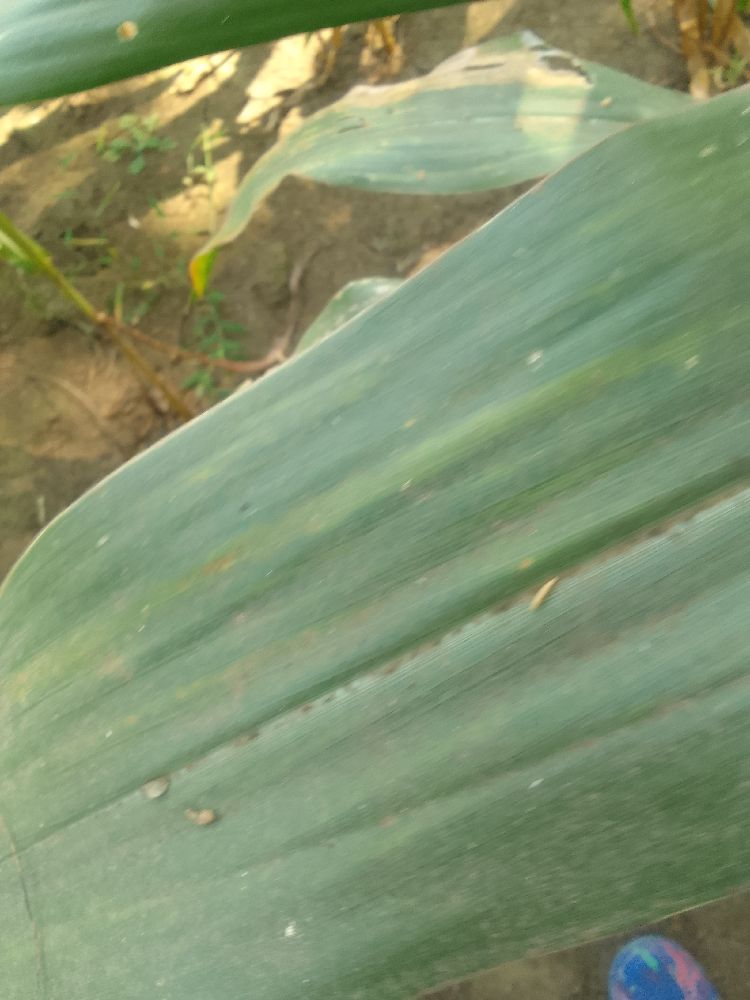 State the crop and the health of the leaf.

maize, healthy
